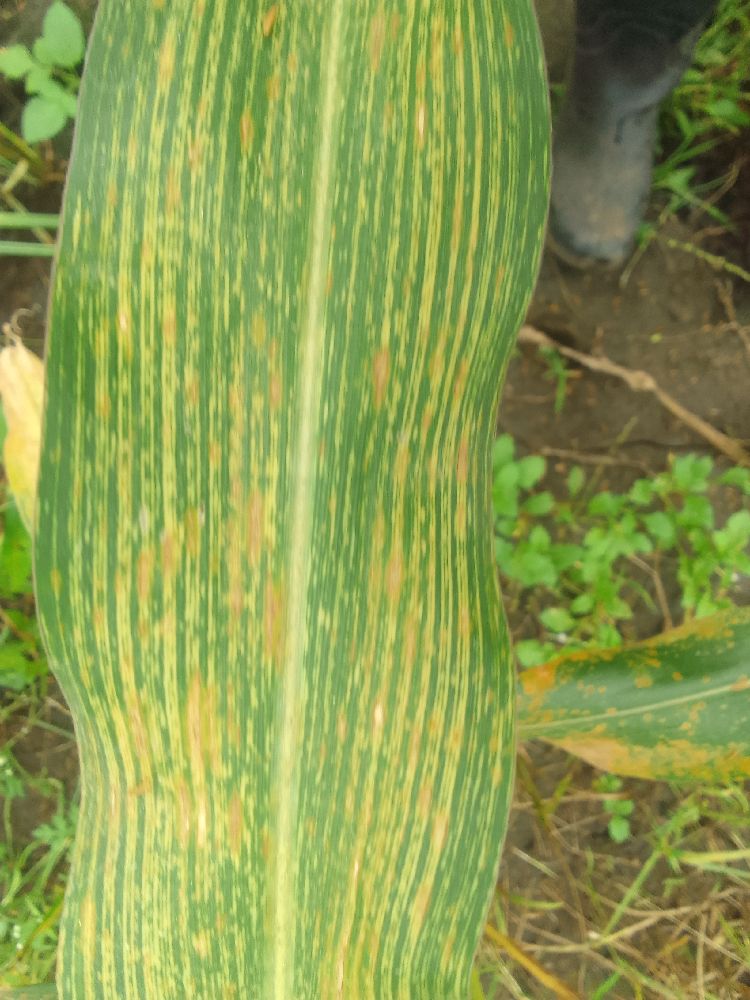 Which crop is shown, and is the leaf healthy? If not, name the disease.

maize, maize streak virus
